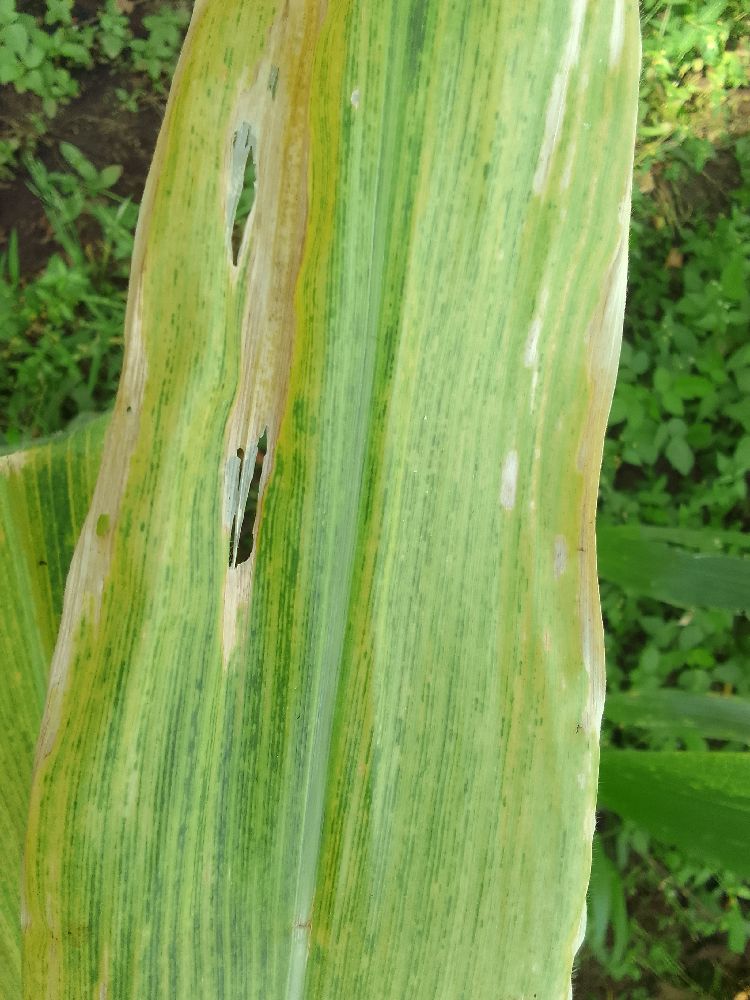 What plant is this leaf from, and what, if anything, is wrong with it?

maize, maize lethal necrosis
